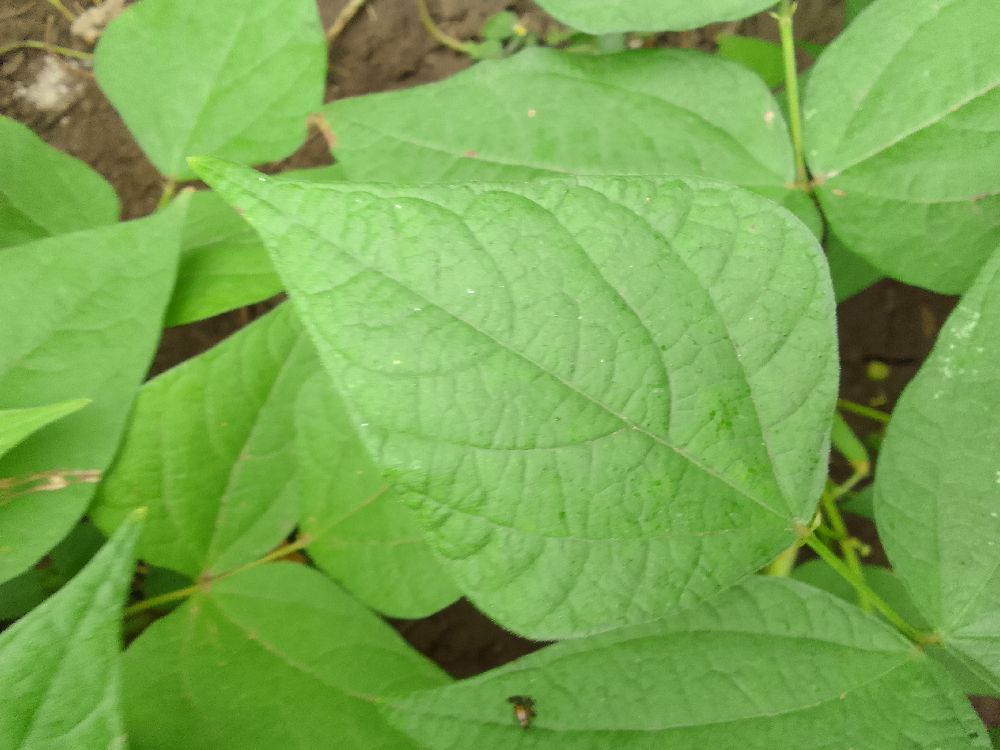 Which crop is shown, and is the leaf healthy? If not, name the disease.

common bean, healthy
